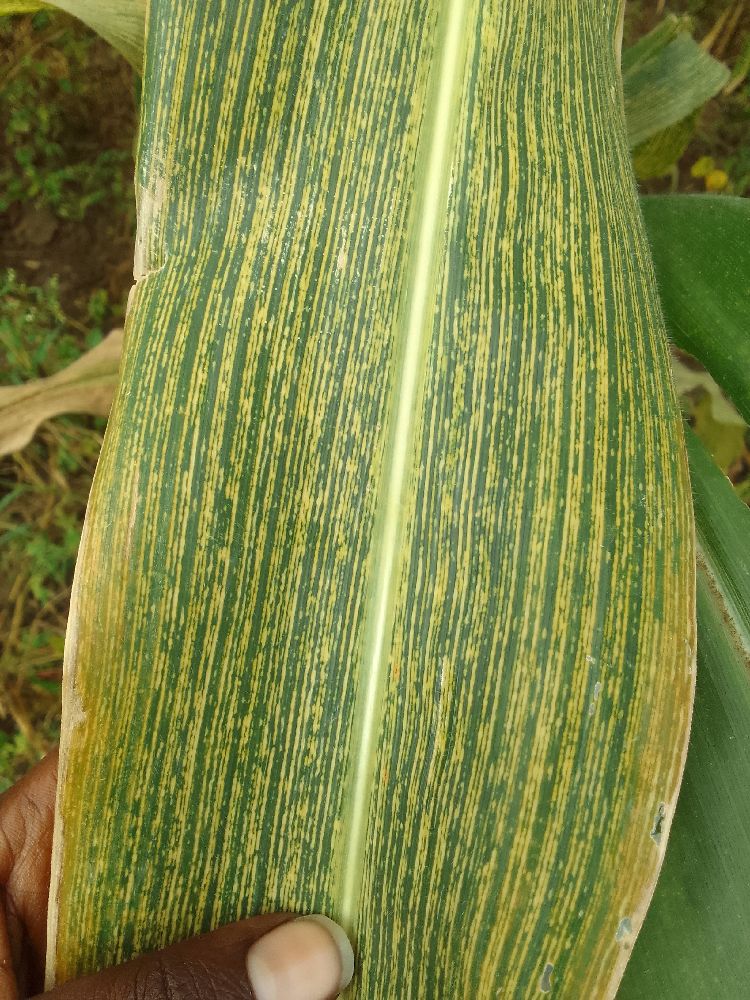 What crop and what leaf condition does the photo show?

maize, maize streak virus
